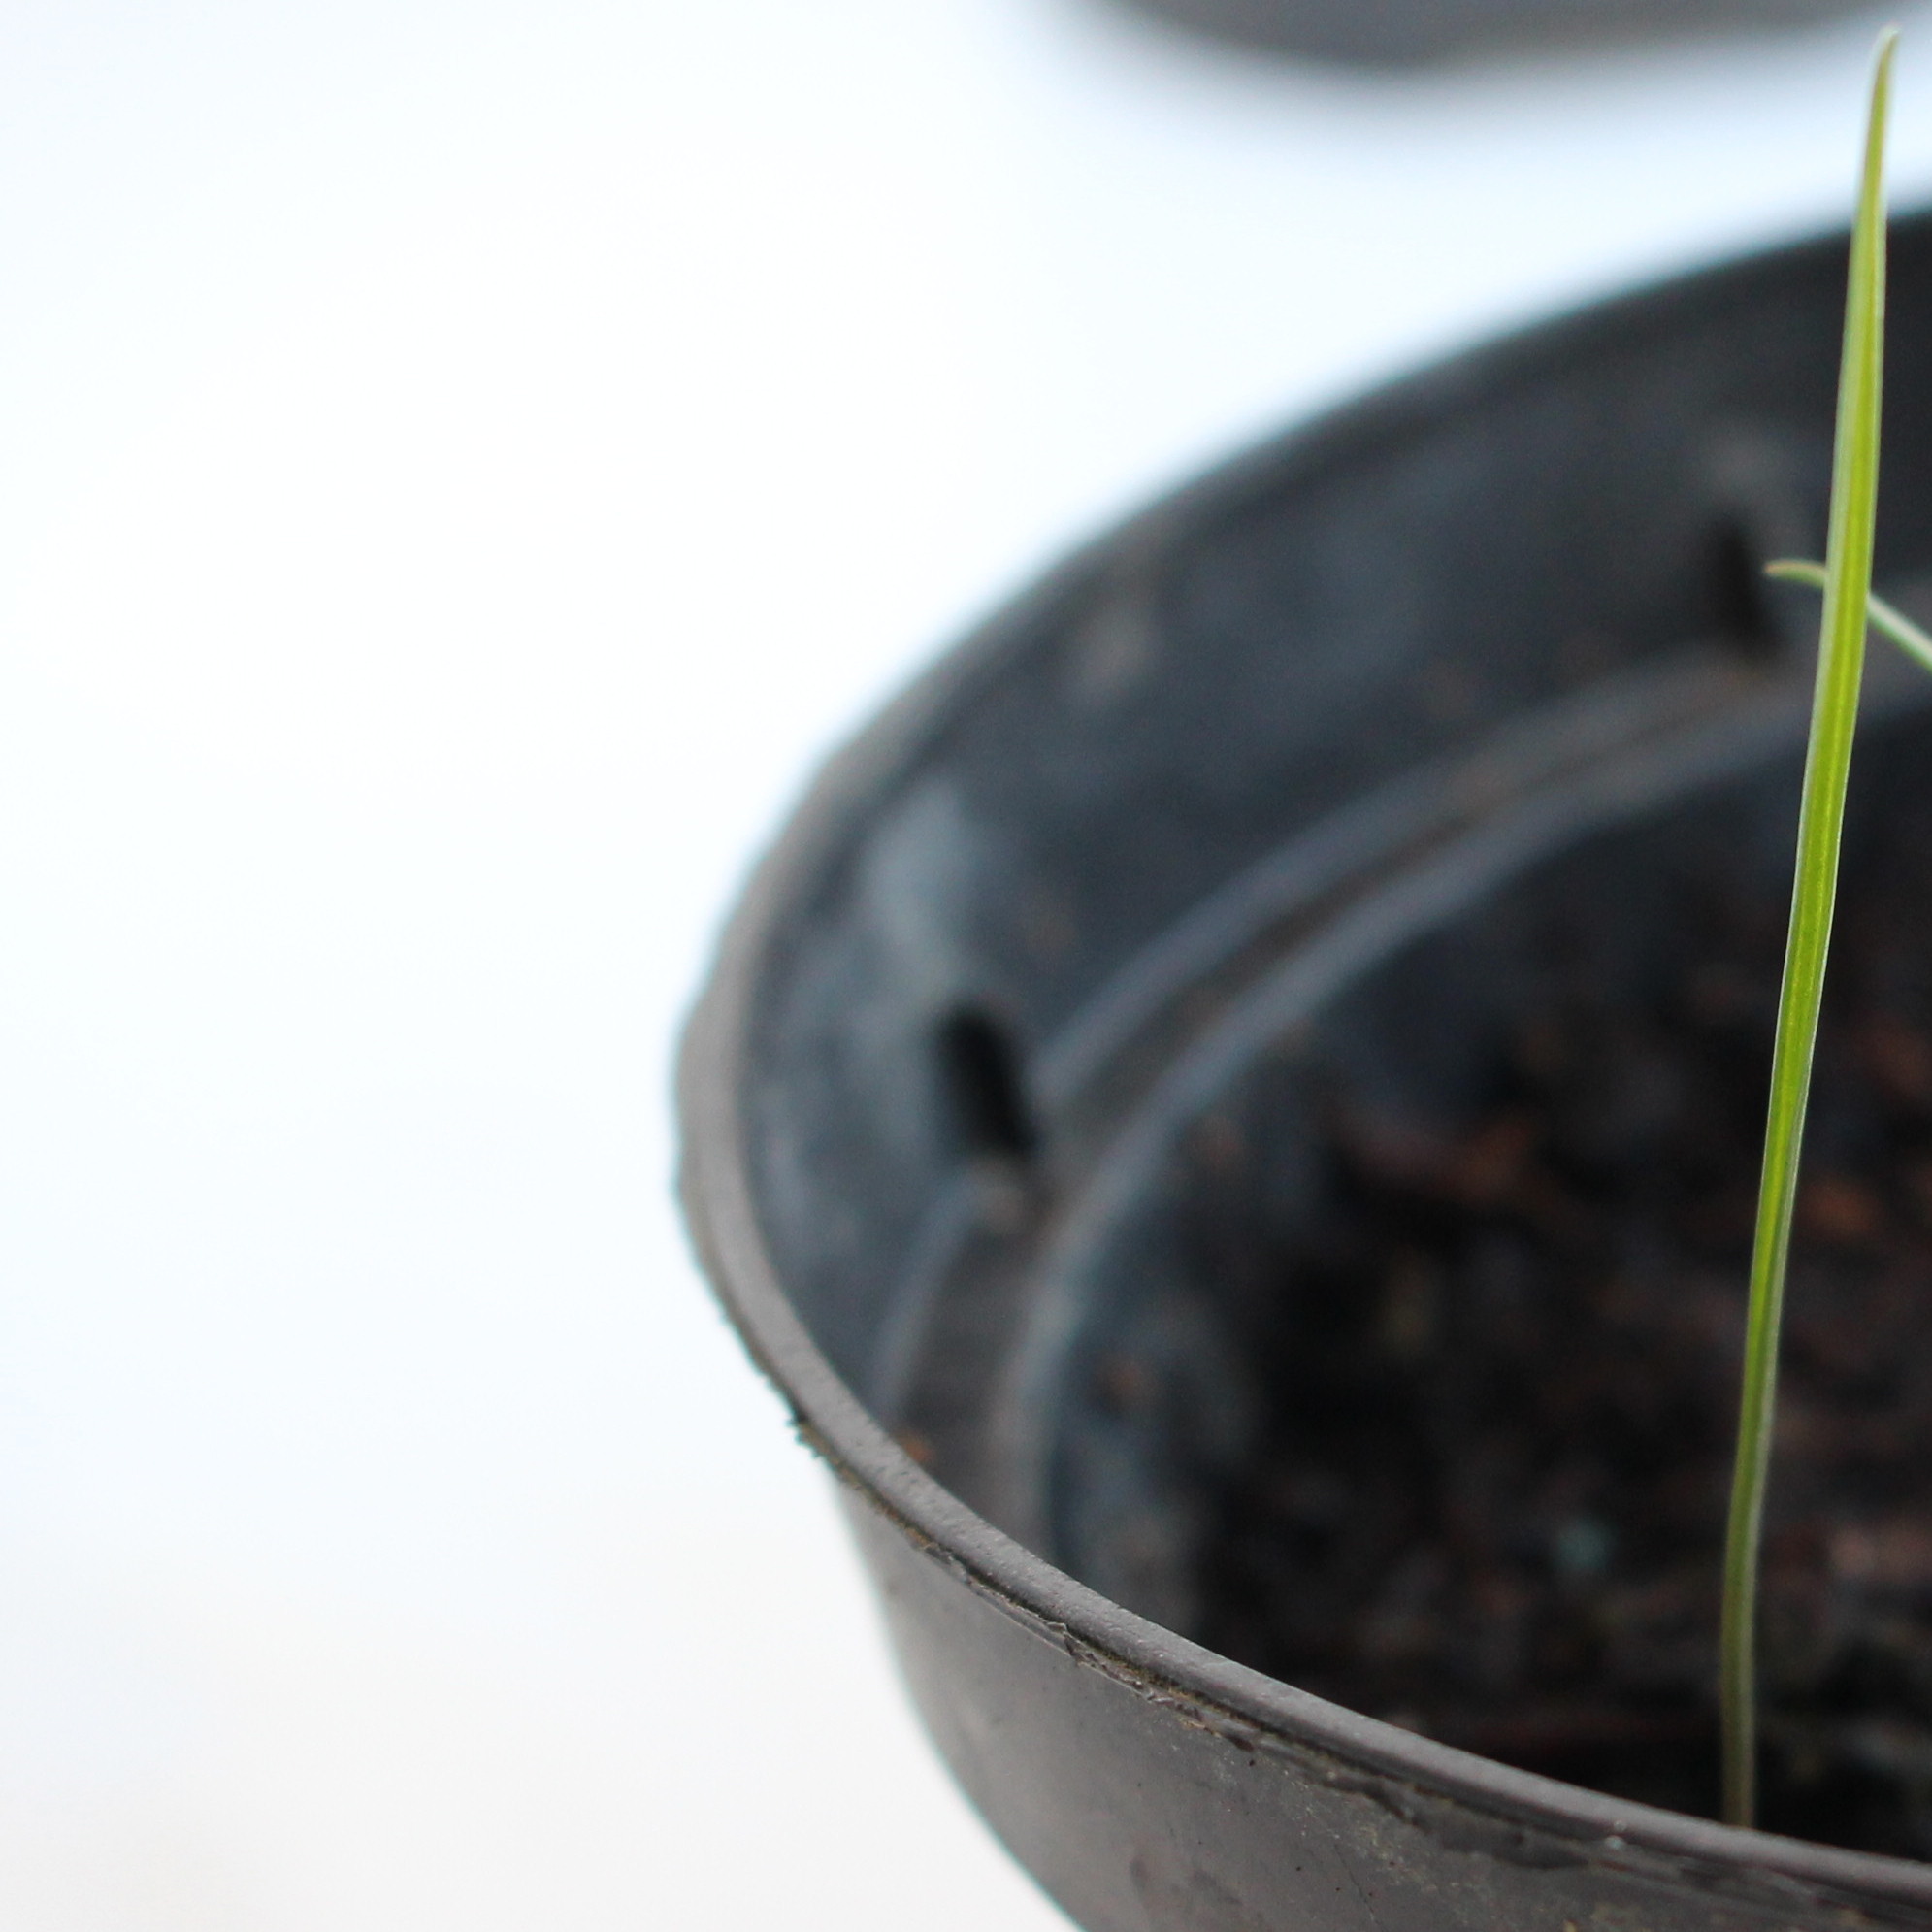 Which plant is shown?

Lolium multiflorum
